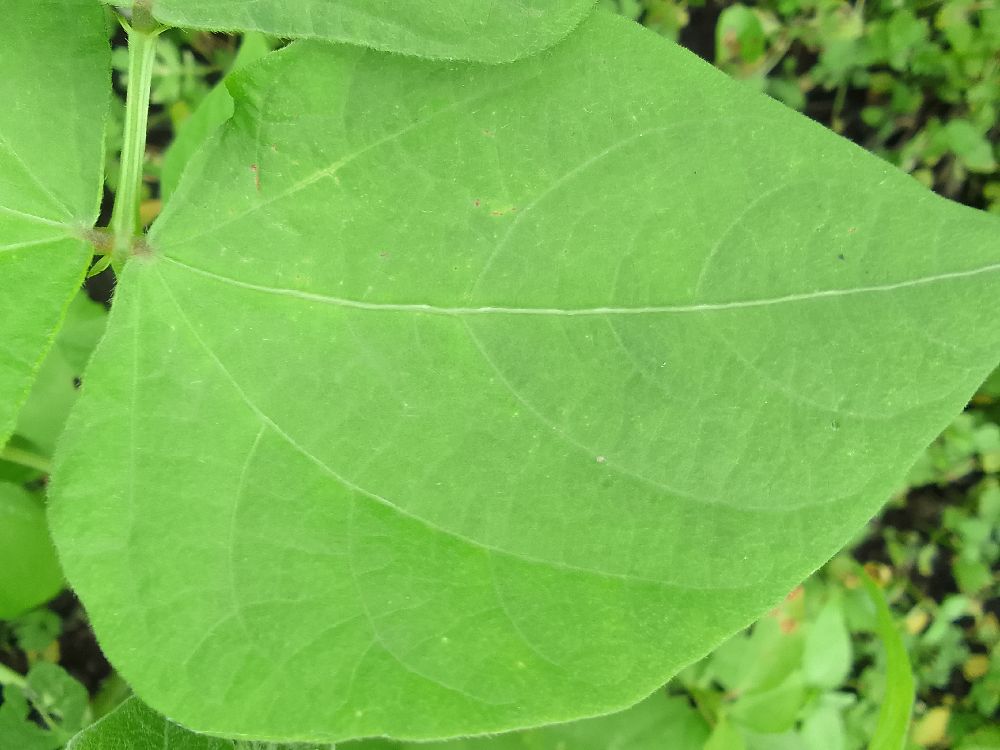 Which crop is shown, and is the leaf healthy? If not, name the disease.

common bean, healthy
